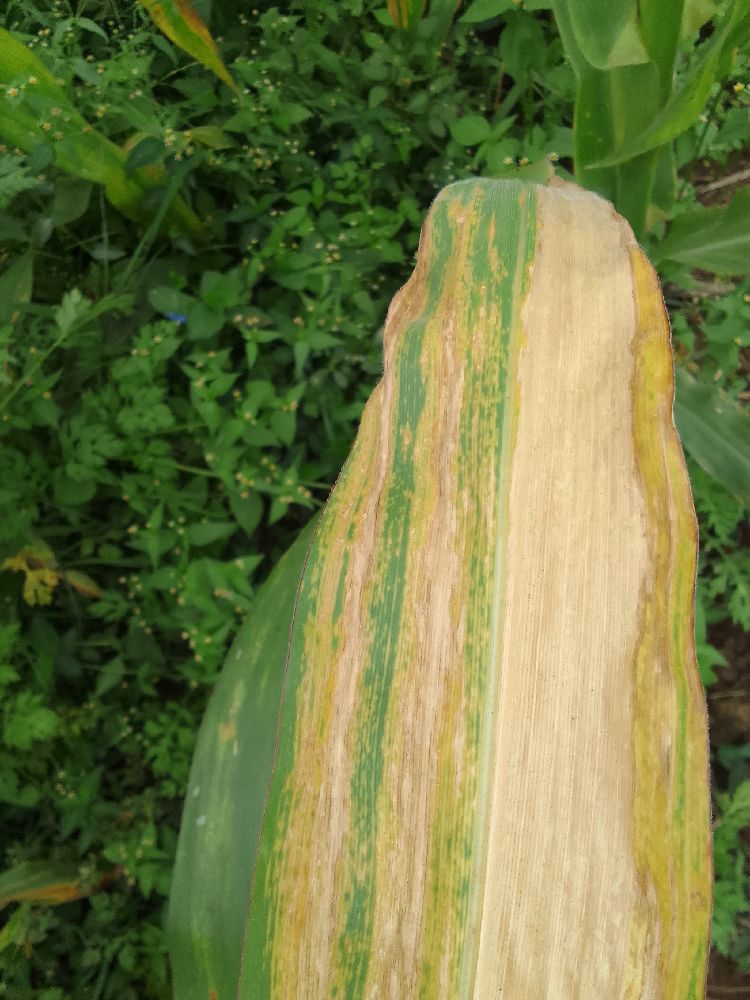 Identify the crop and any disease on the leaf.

maize, maize lethal necrosis
